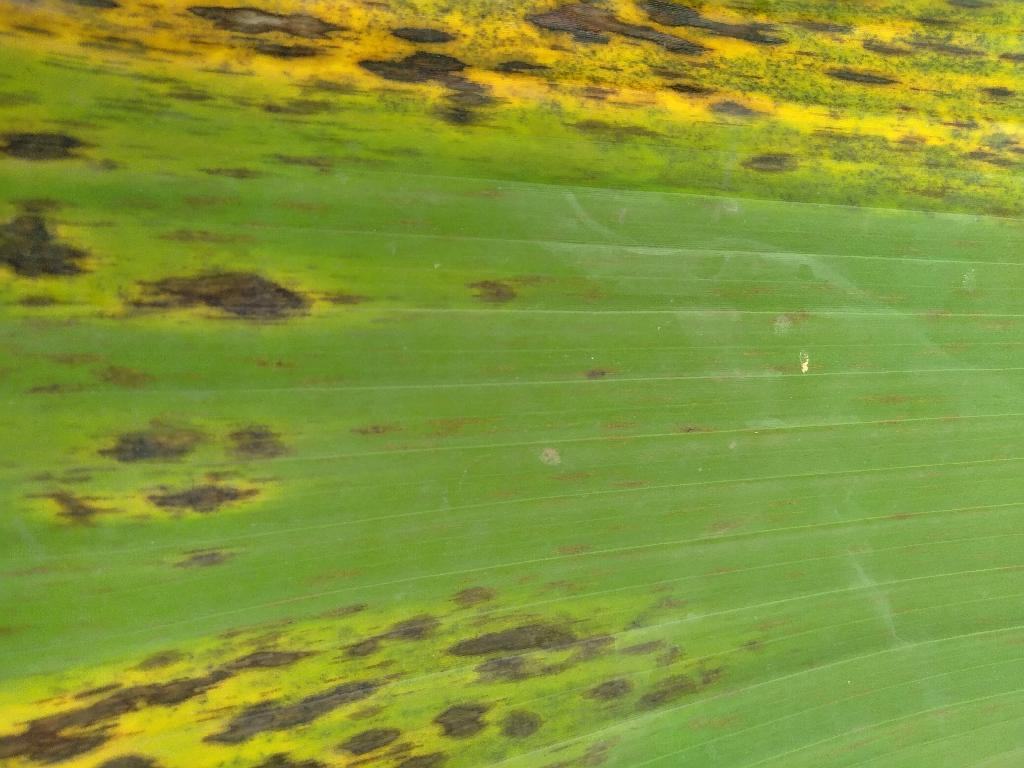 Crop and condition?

banana, black sigatoka
